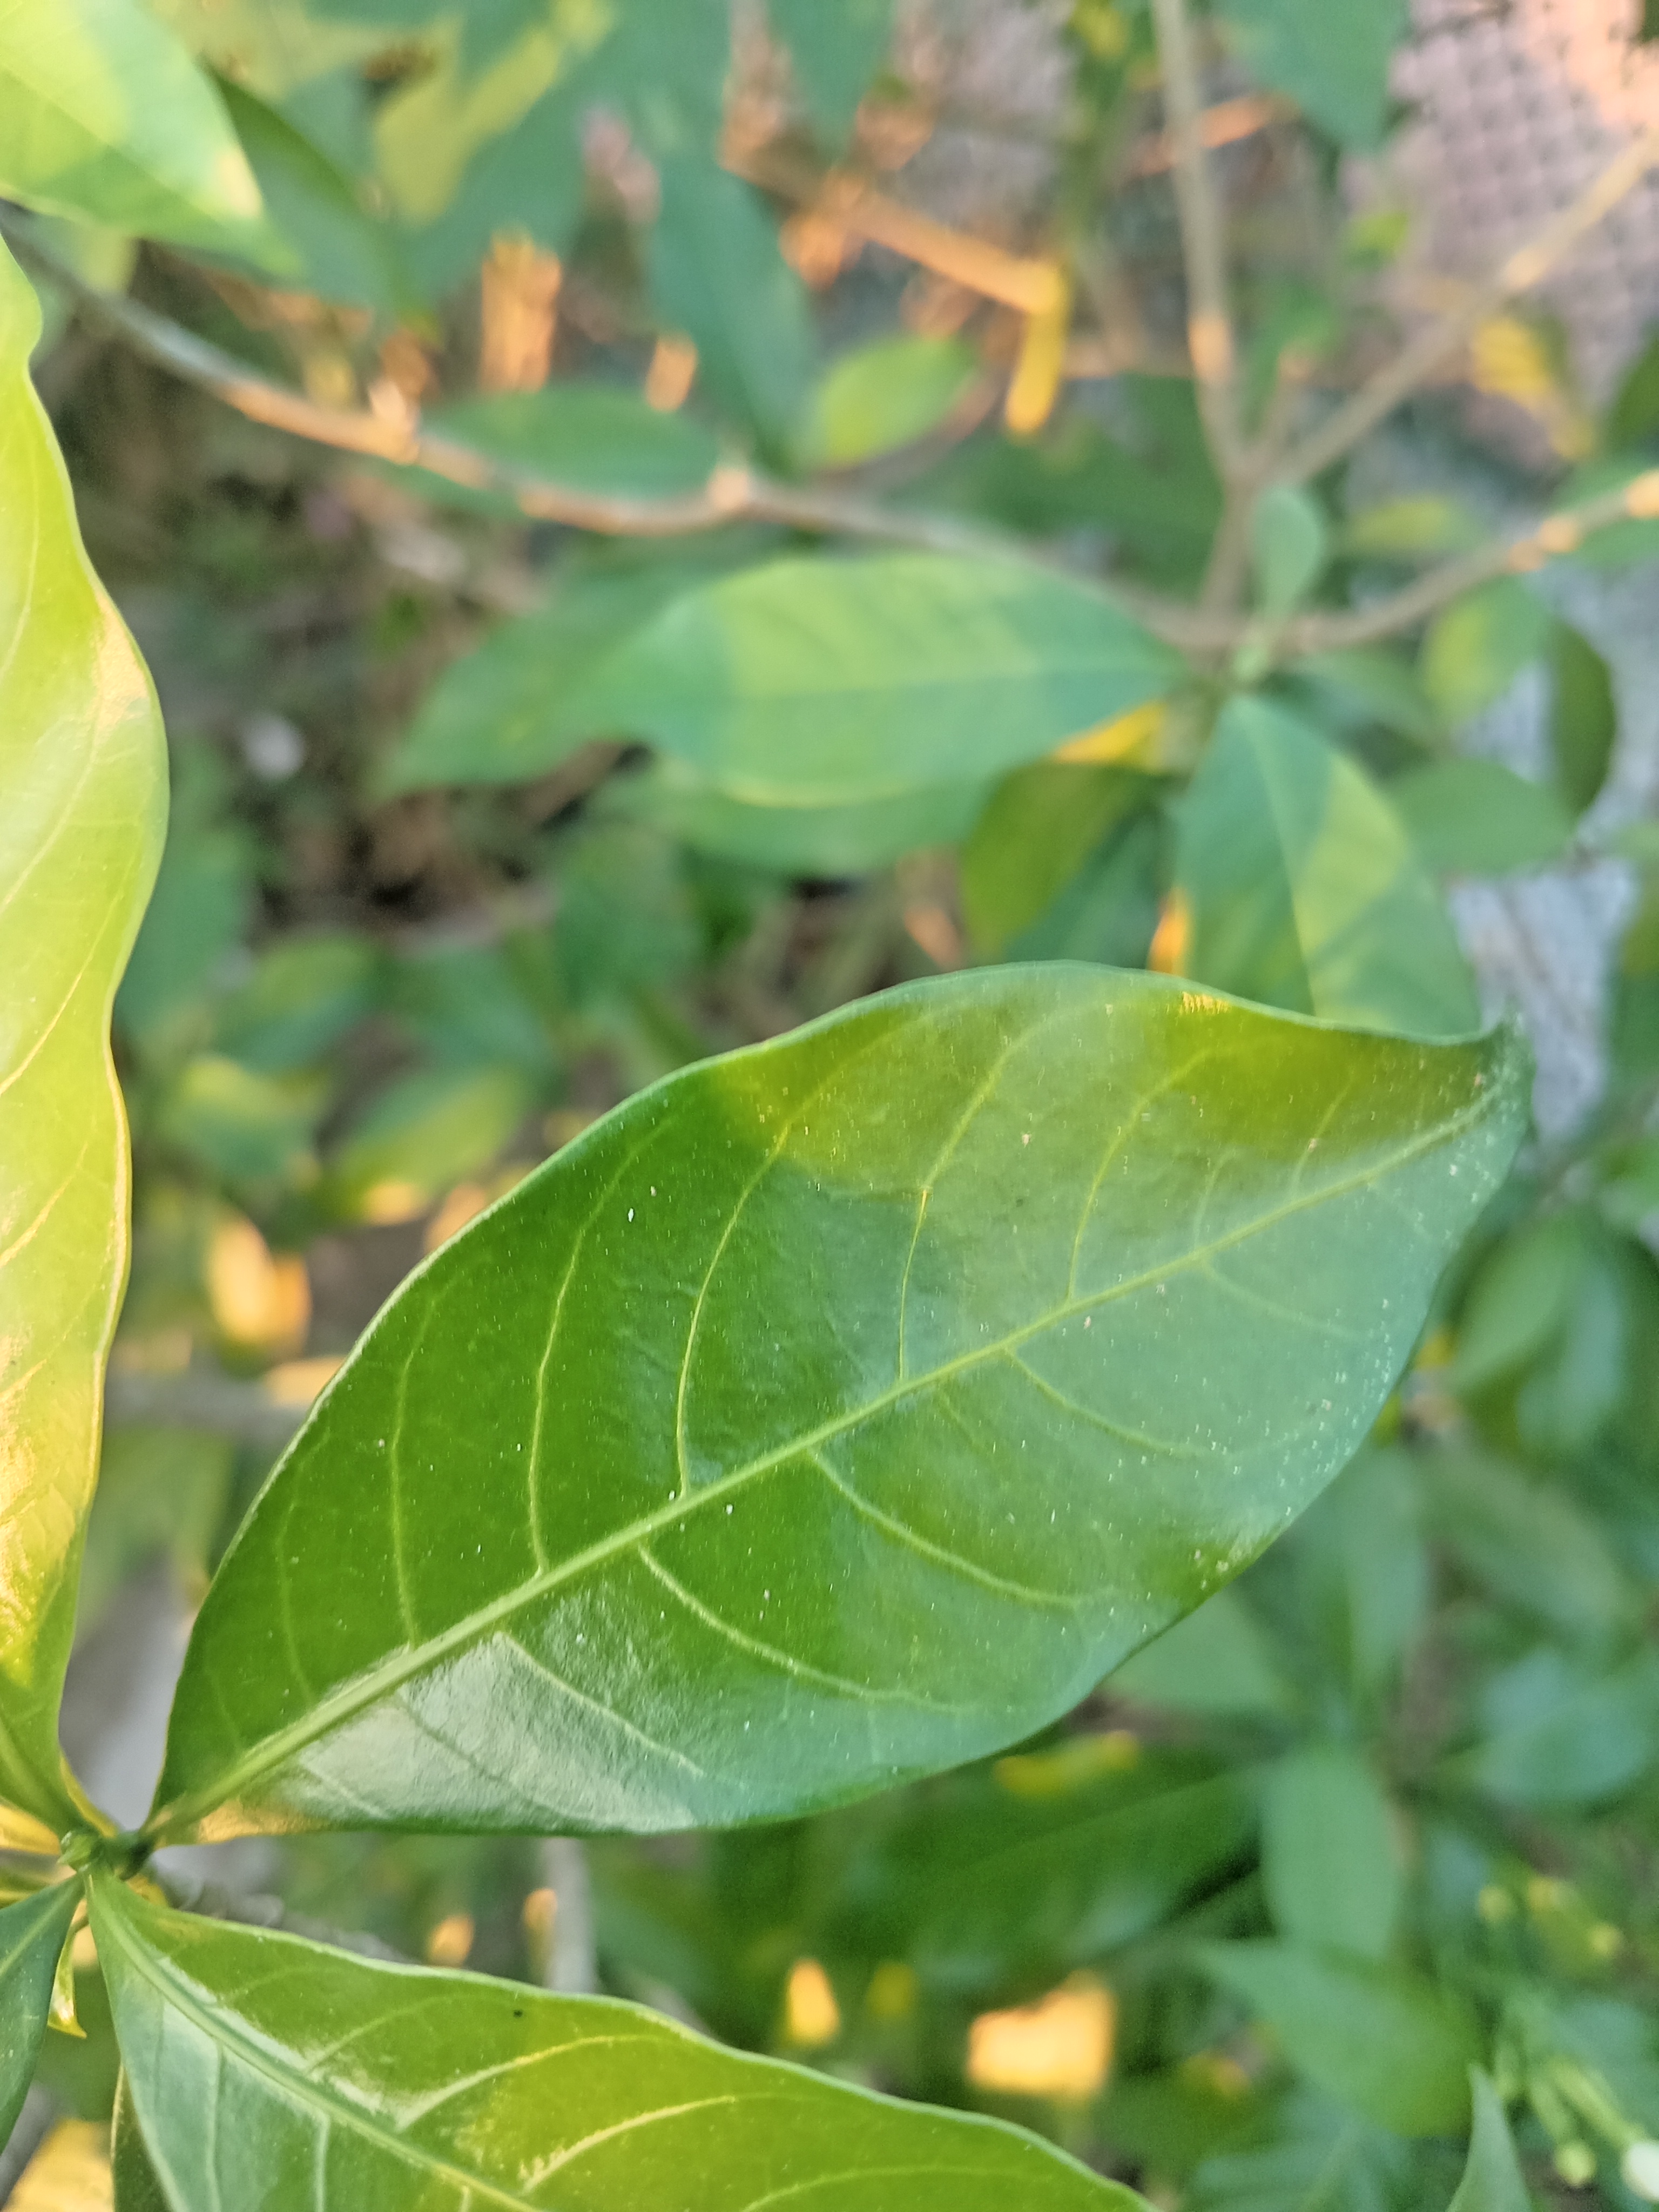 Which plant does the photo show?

togor
